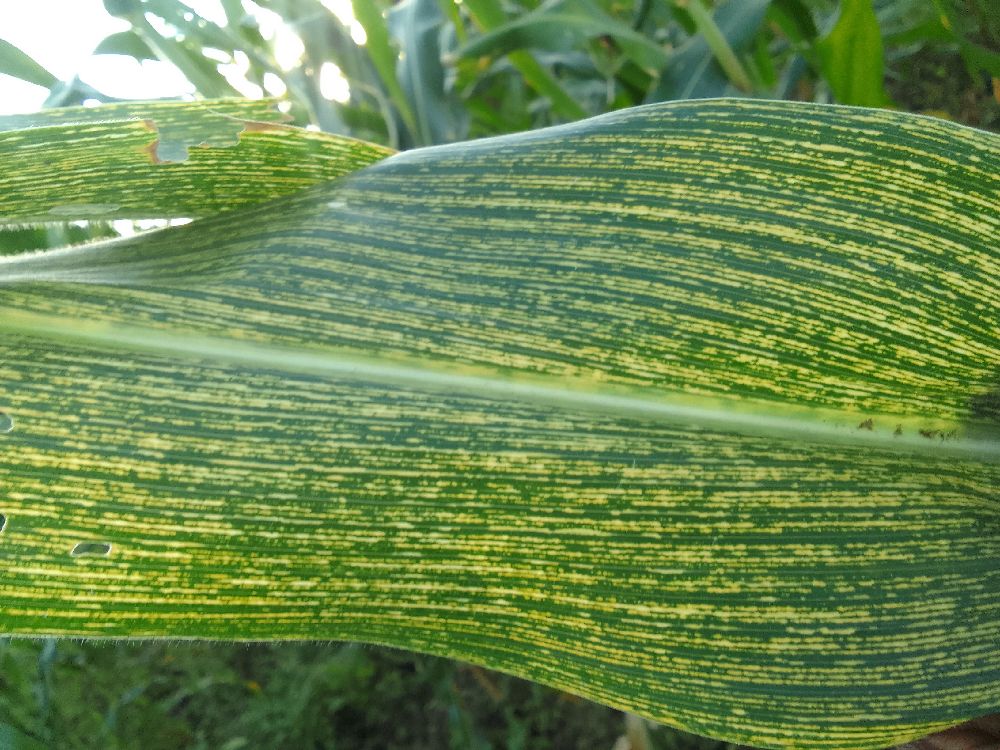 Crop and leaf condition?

maize, maize streak virus
